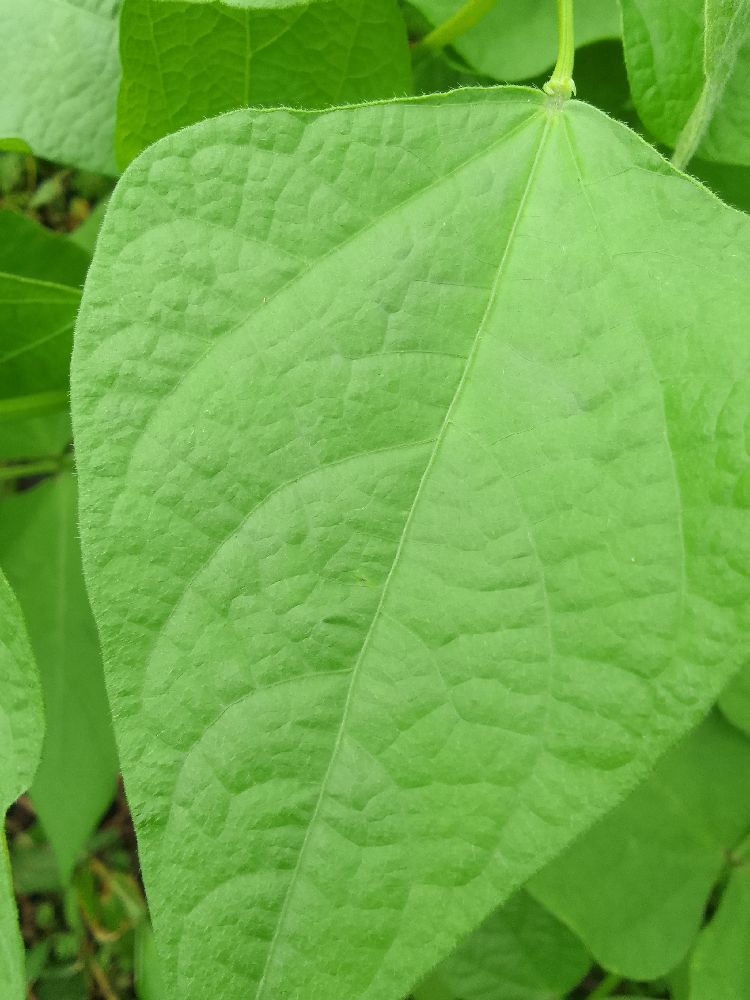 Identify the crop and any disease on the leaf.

common bean, healthy
